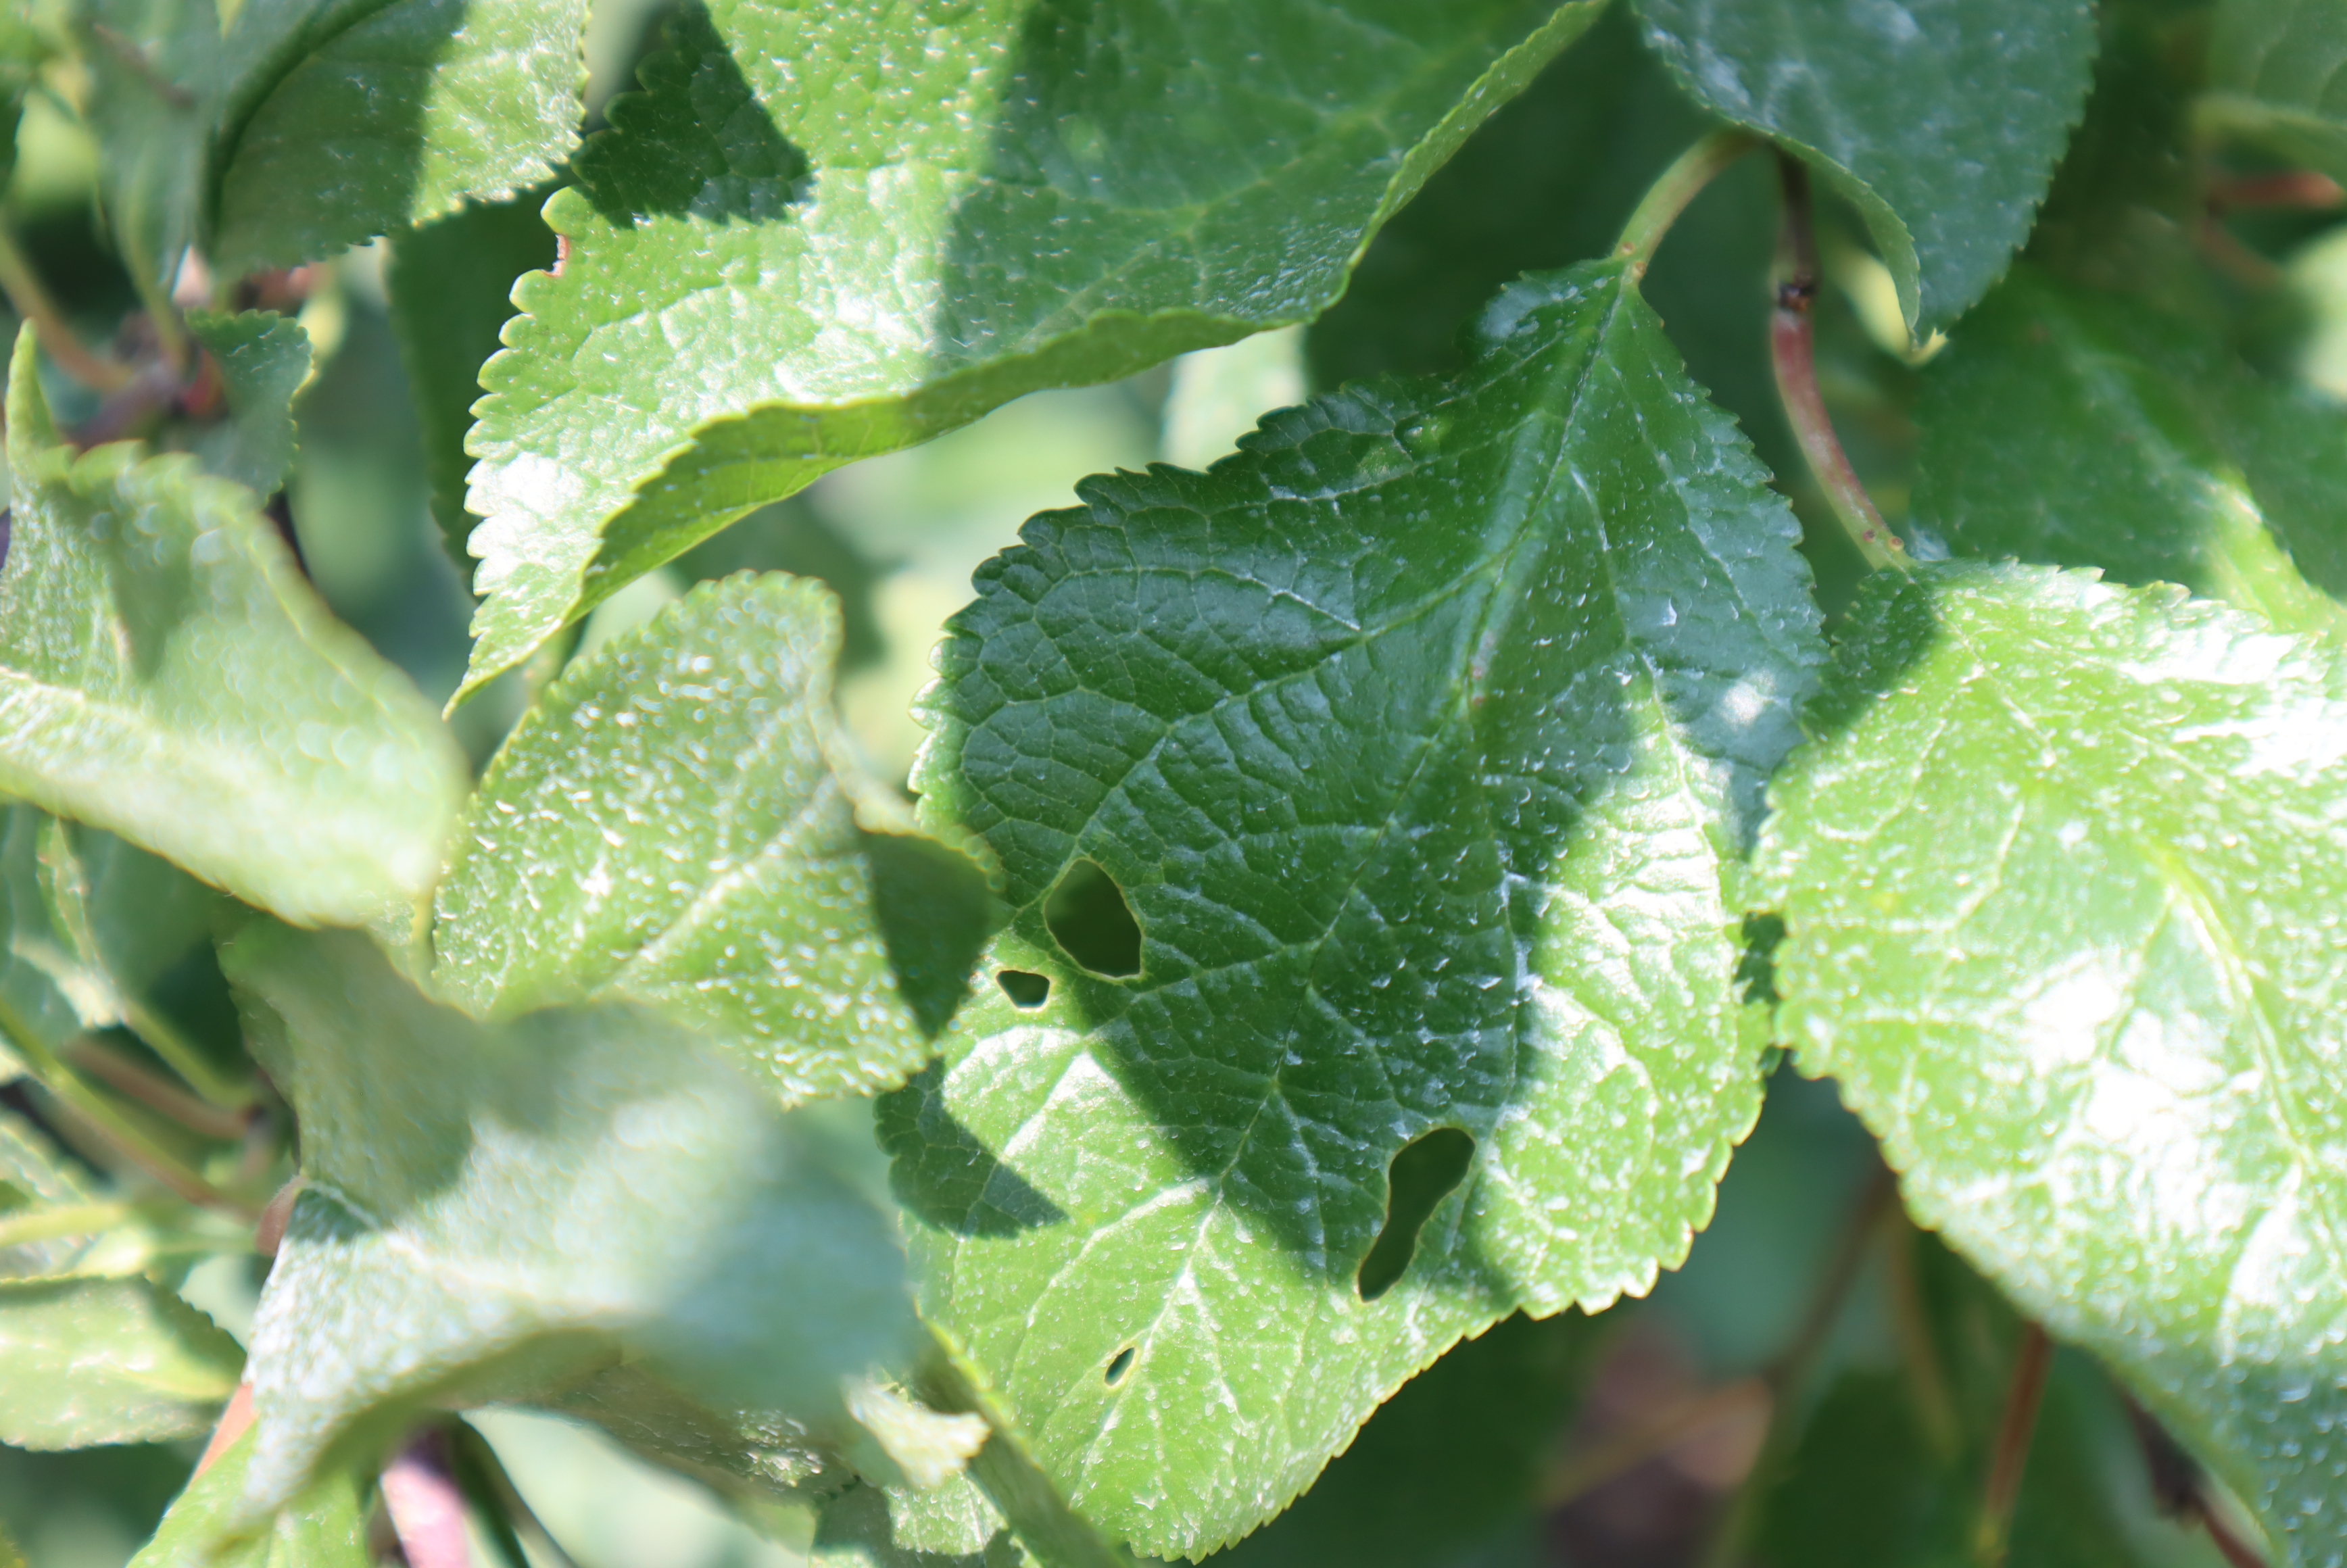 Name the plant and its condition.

plum, phytophagous
